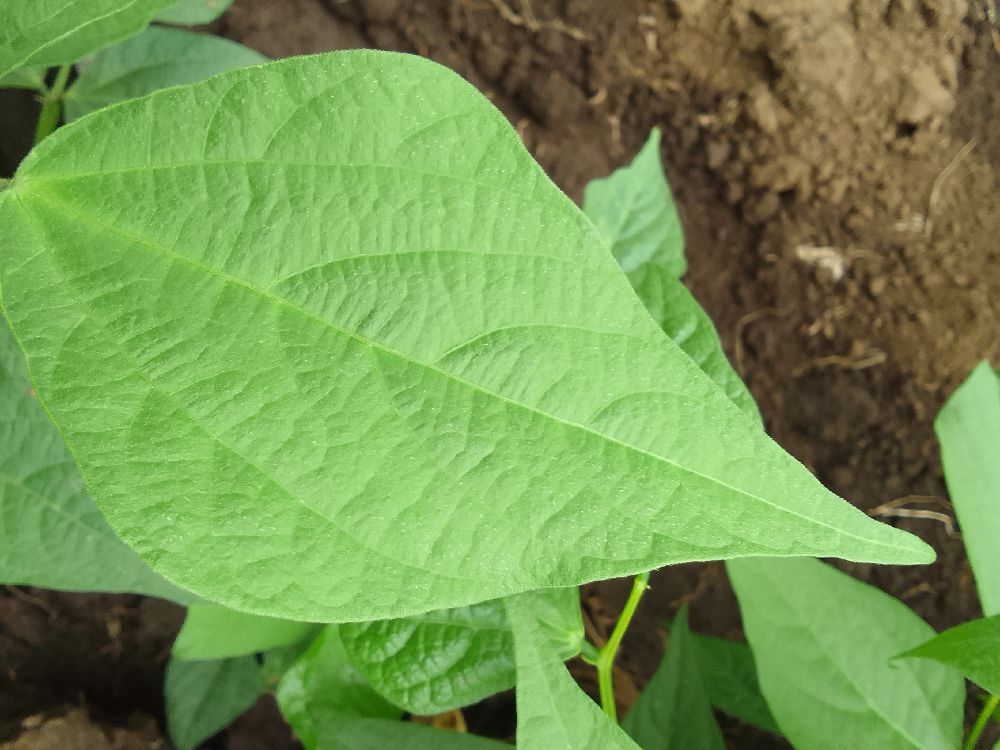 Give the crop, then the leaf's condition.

common bean, healthy
